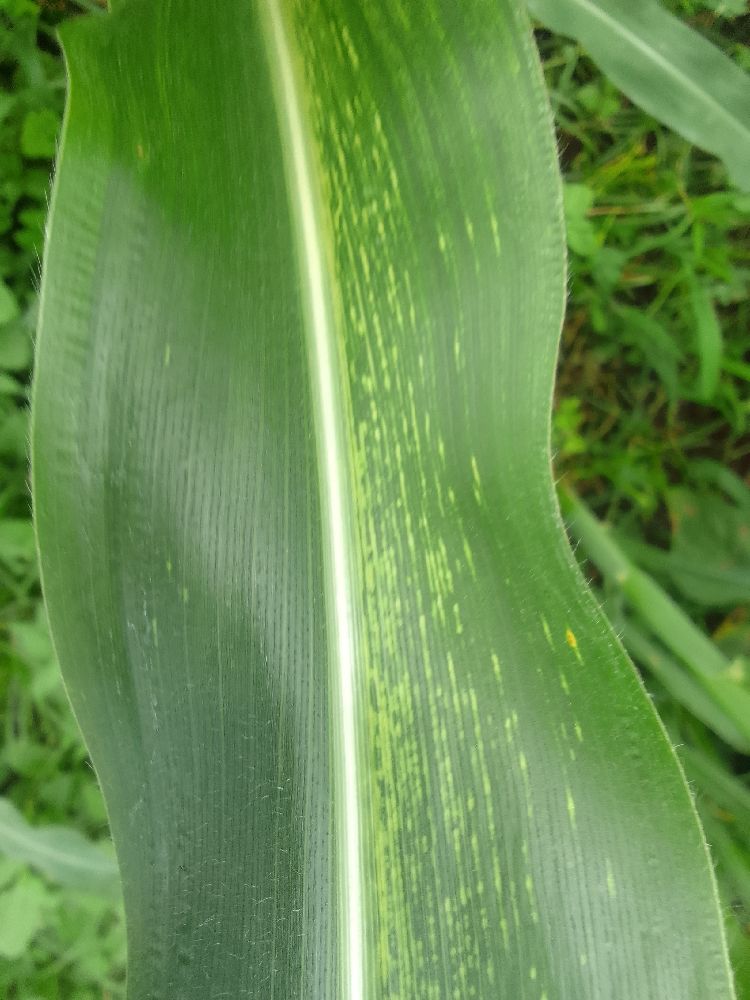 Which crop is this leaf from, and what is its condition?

maize, maize streak virus
